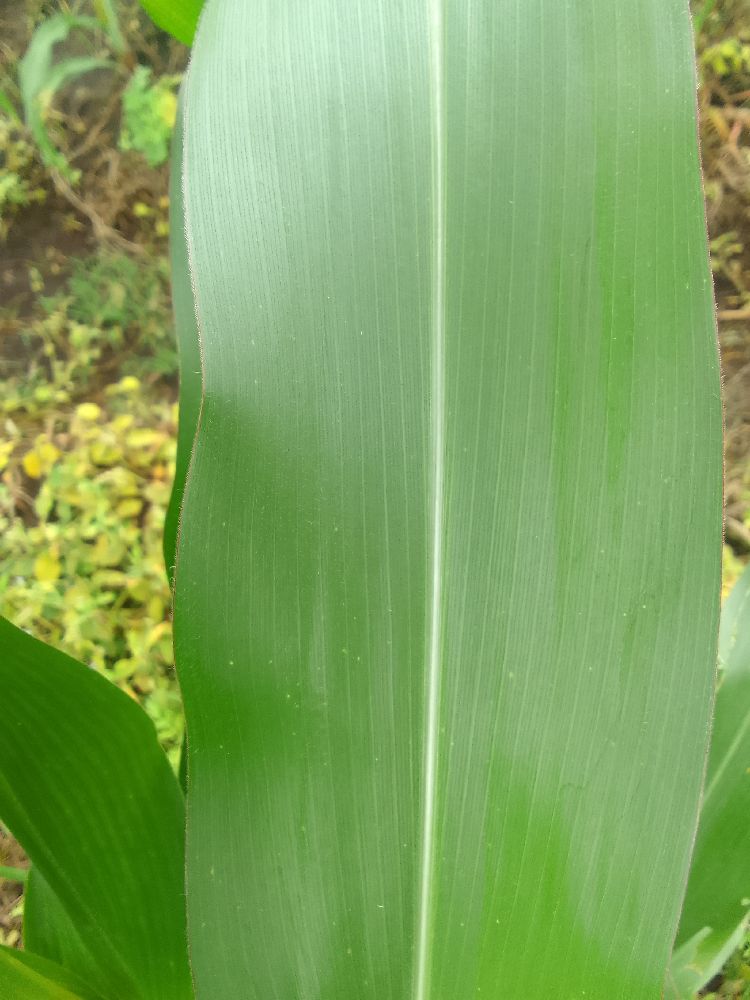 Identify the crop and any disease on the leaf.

maize, healthy
